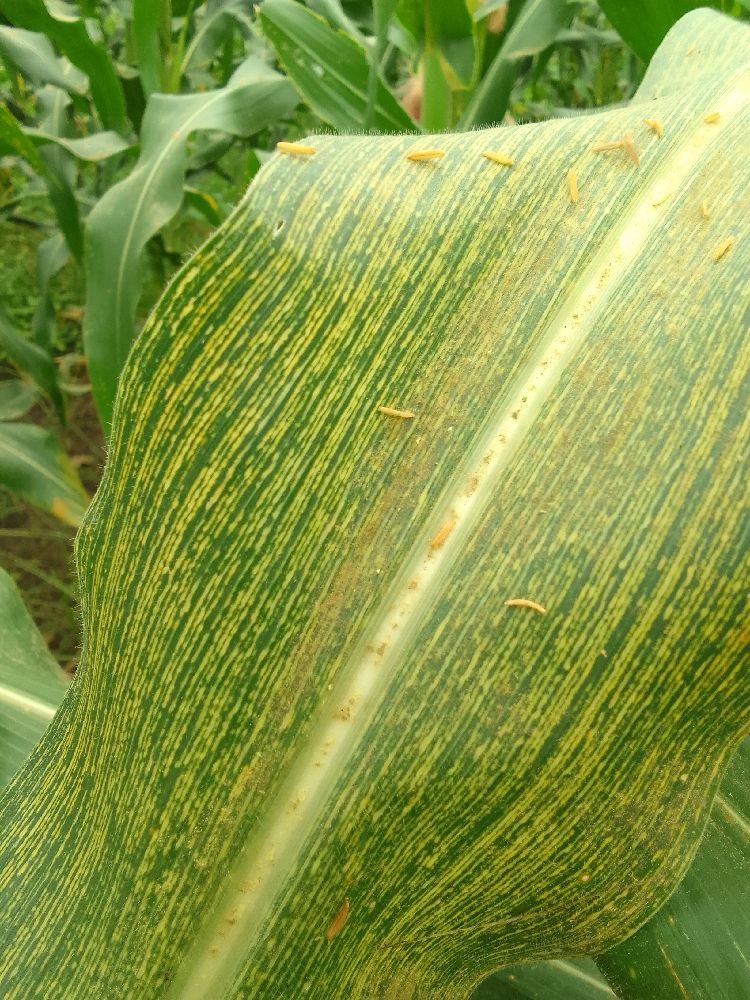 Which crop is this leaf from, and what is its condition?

maize, maize streak virus
